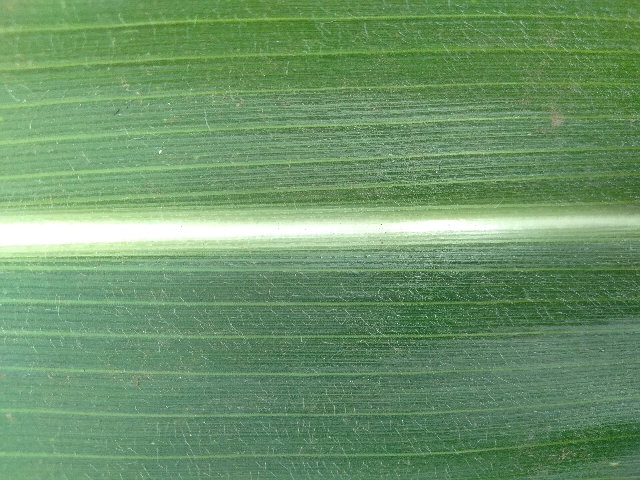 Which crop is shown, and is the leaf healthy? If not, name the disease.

maize, healthy
